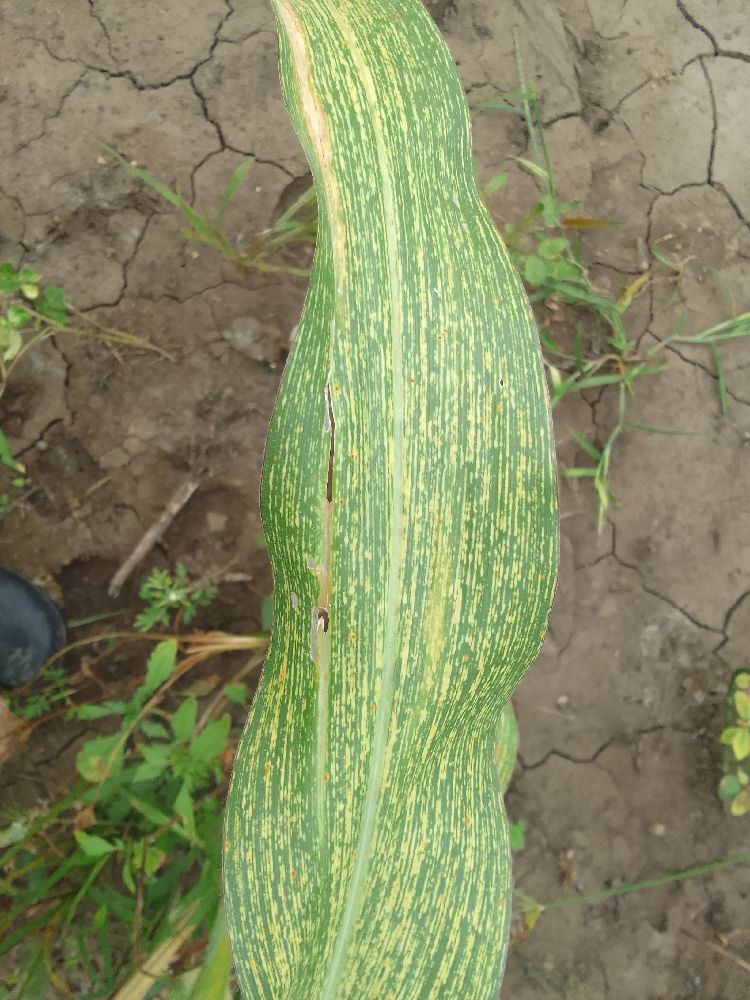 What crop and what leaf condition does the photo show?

maize, maize streak virus
